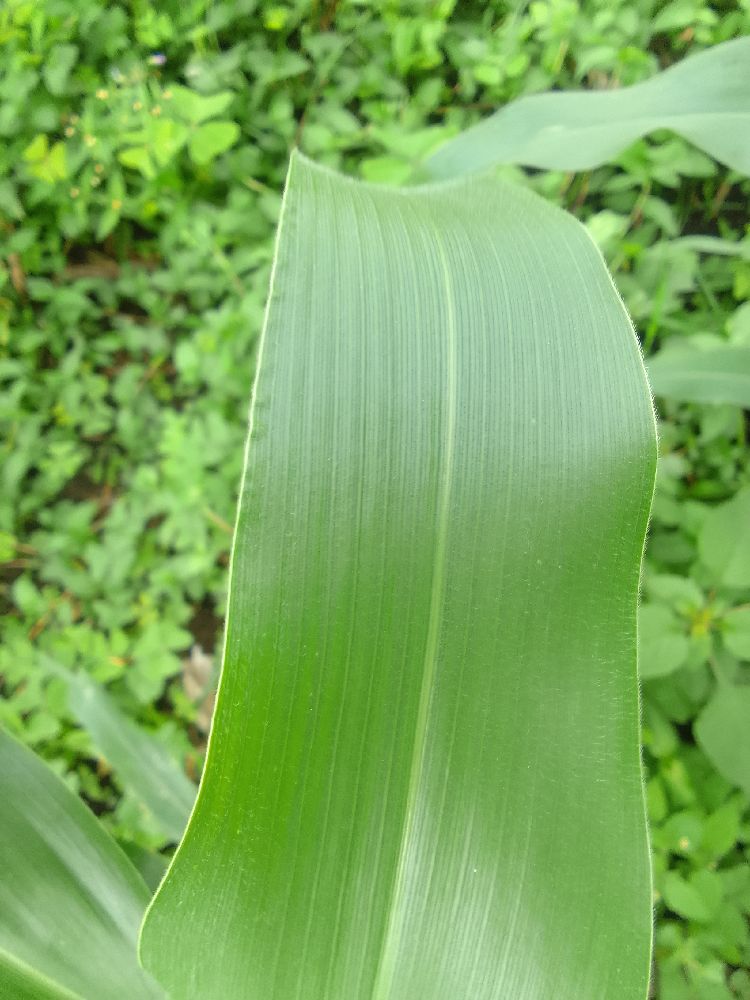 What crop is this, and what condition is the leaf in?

maize, healthy
